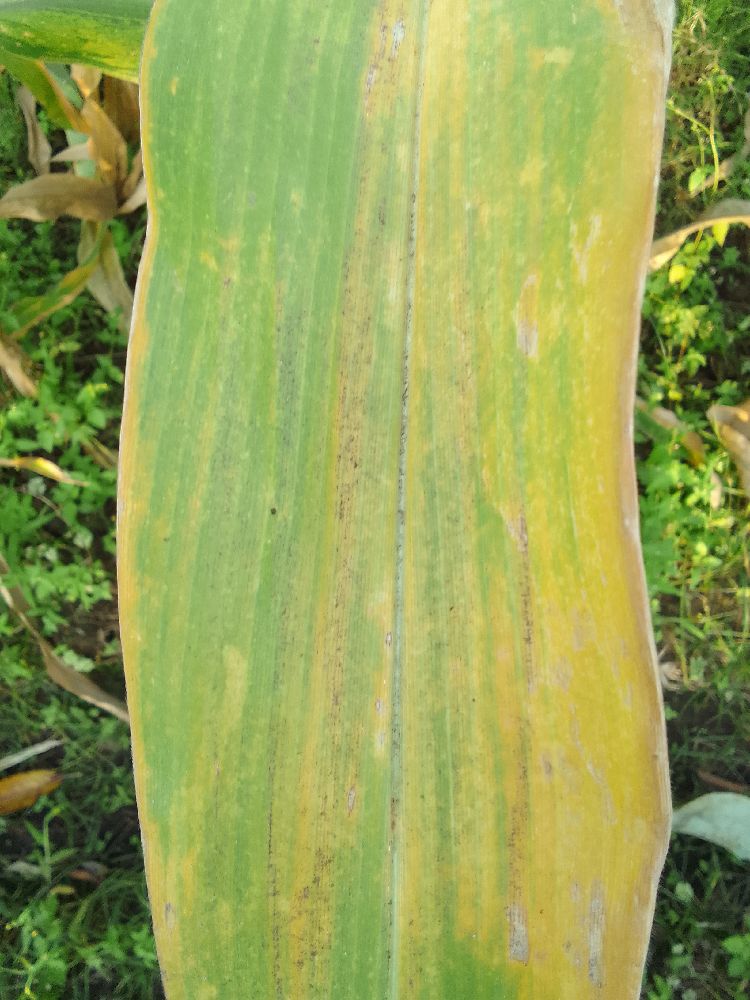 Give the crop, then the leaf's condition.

maize, maize lethal necrosis
